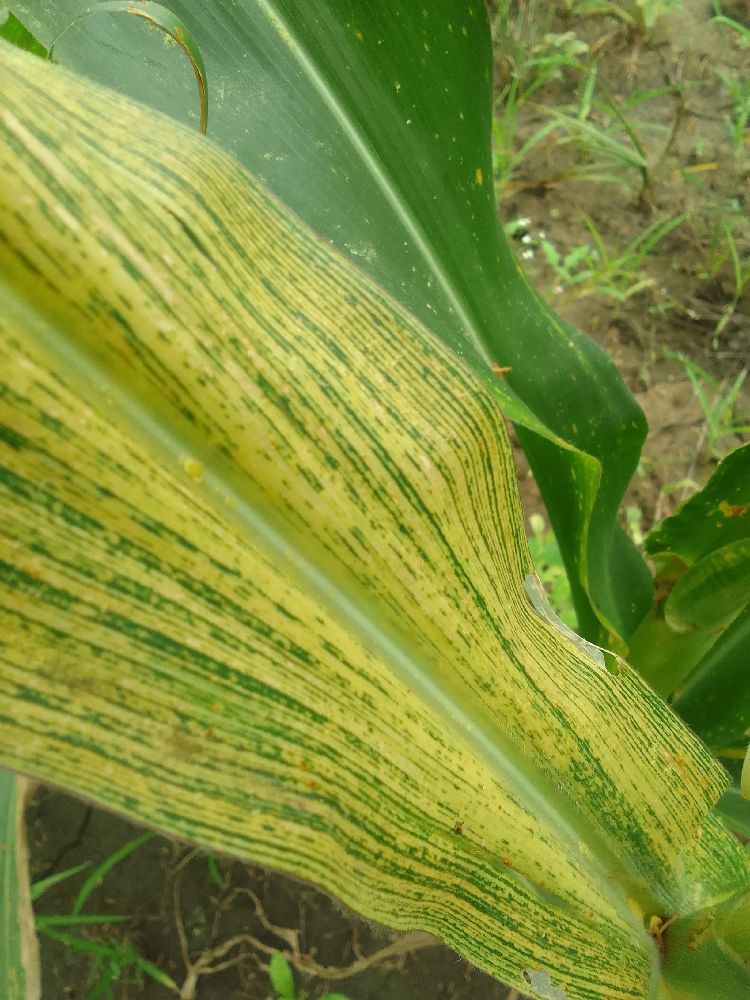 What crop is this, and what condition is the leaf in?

maize, maize streak virus
